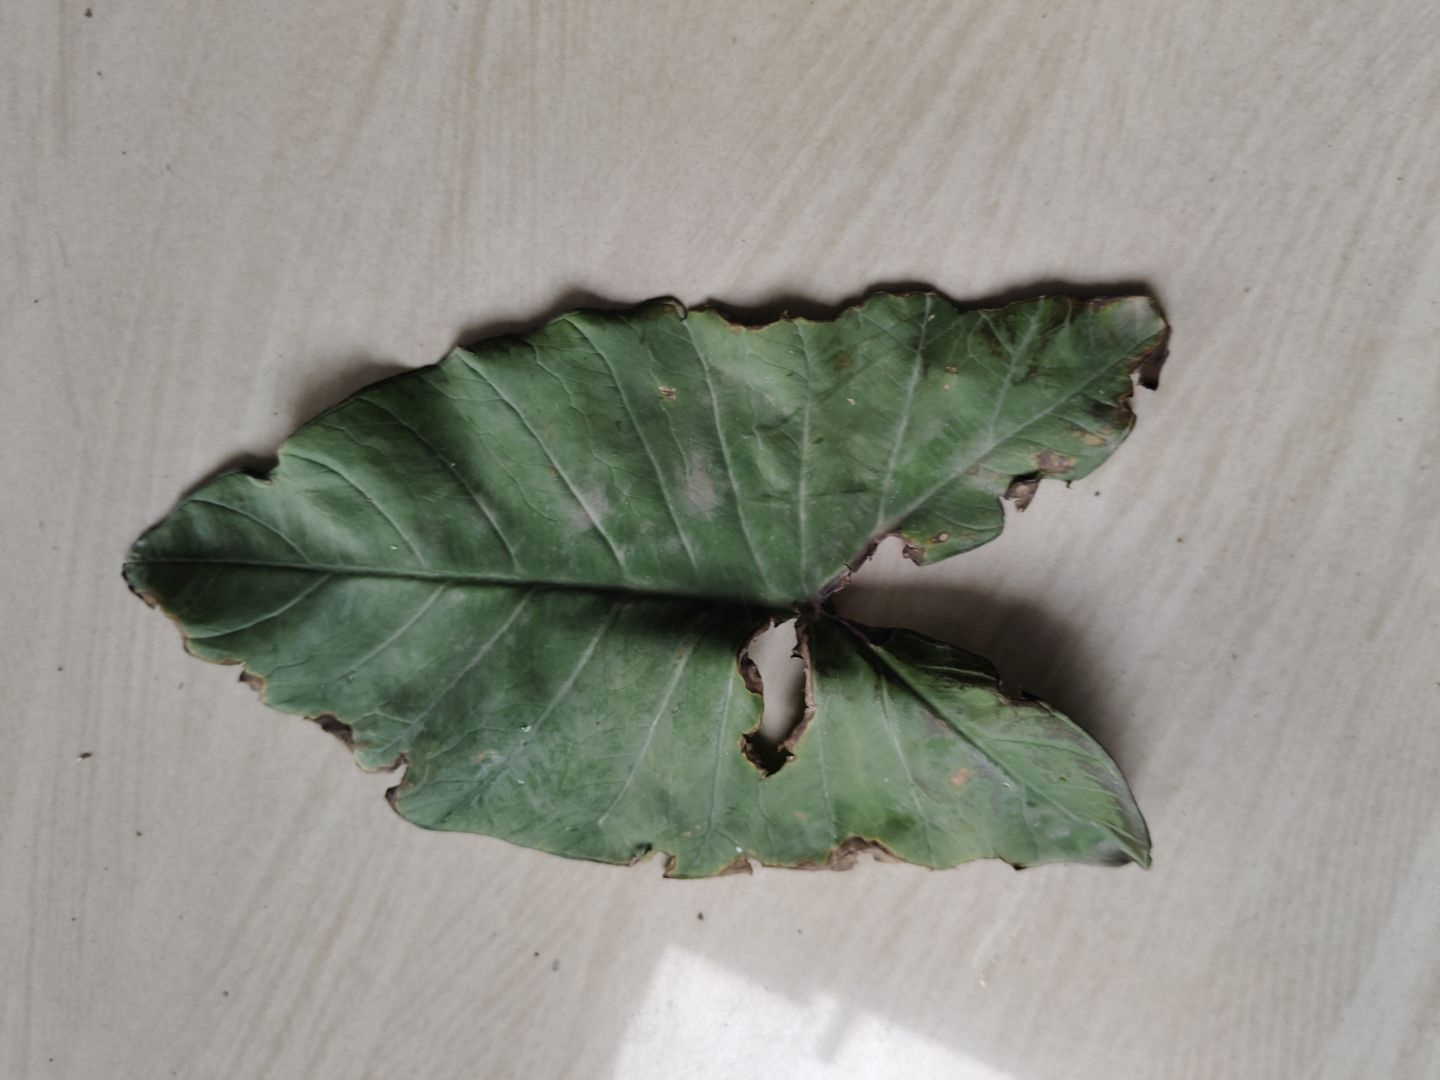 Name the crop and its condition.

taro, leaf blight
